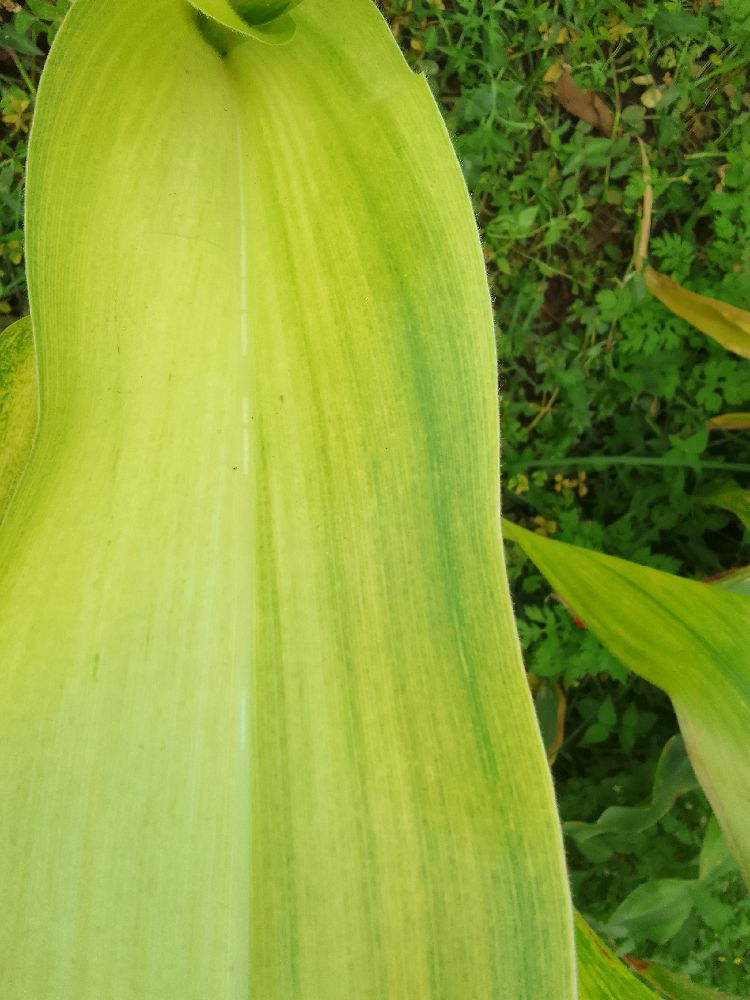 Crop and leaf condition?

maize, maize lethal necrosis
